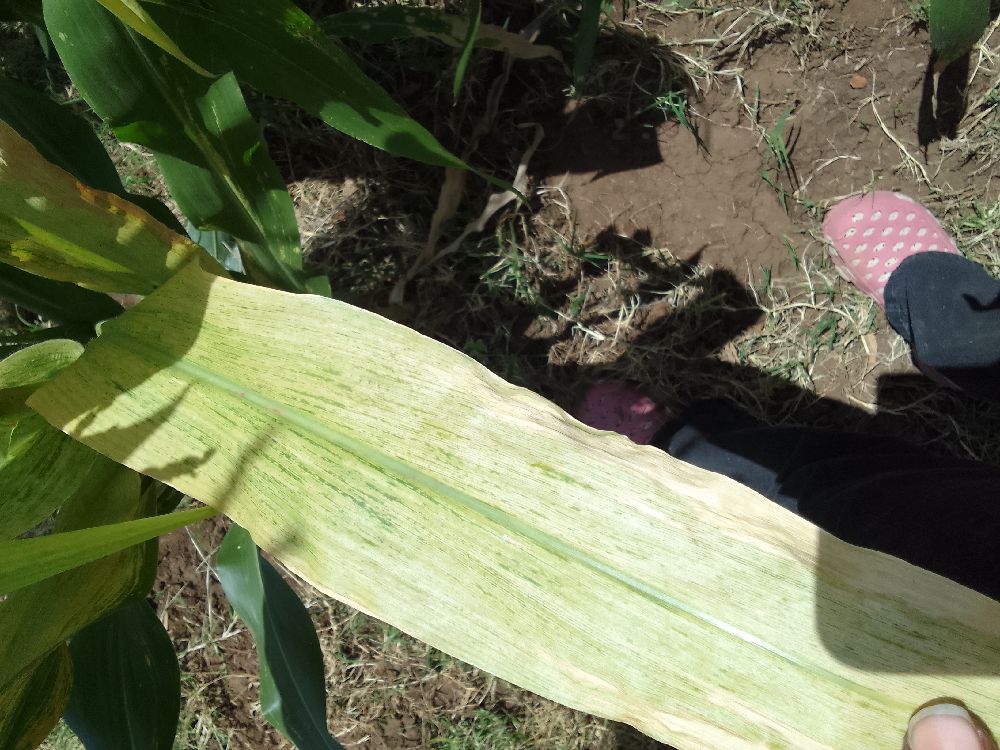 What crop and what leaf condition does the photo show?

maize, maize lethal necrosis
